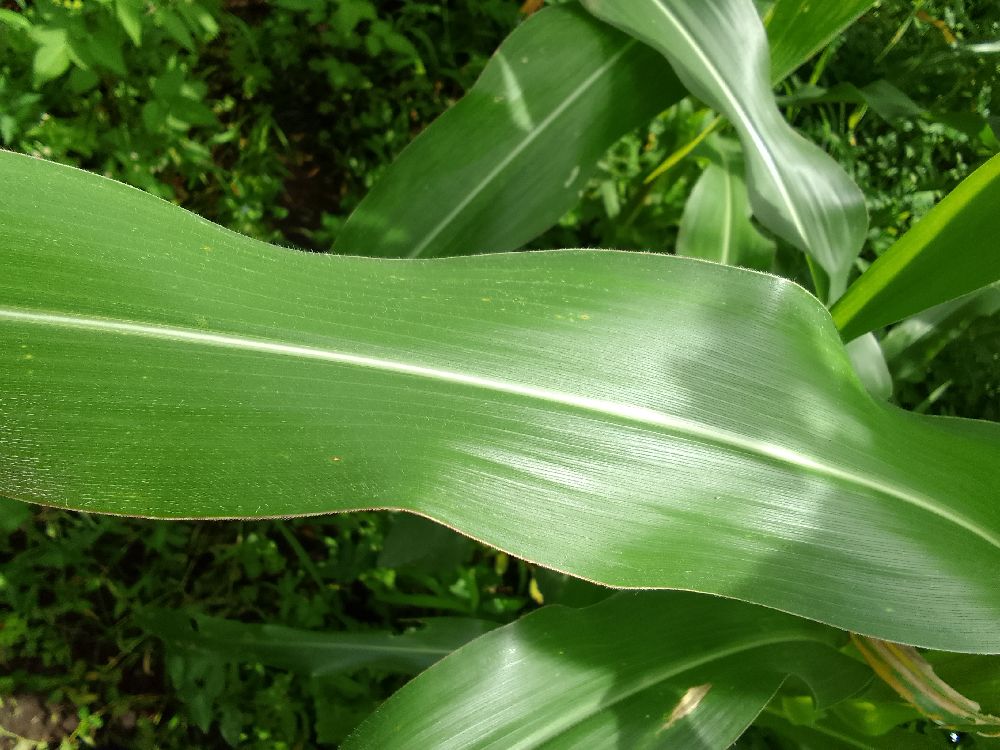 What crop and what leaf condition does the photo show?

maize, healthy
